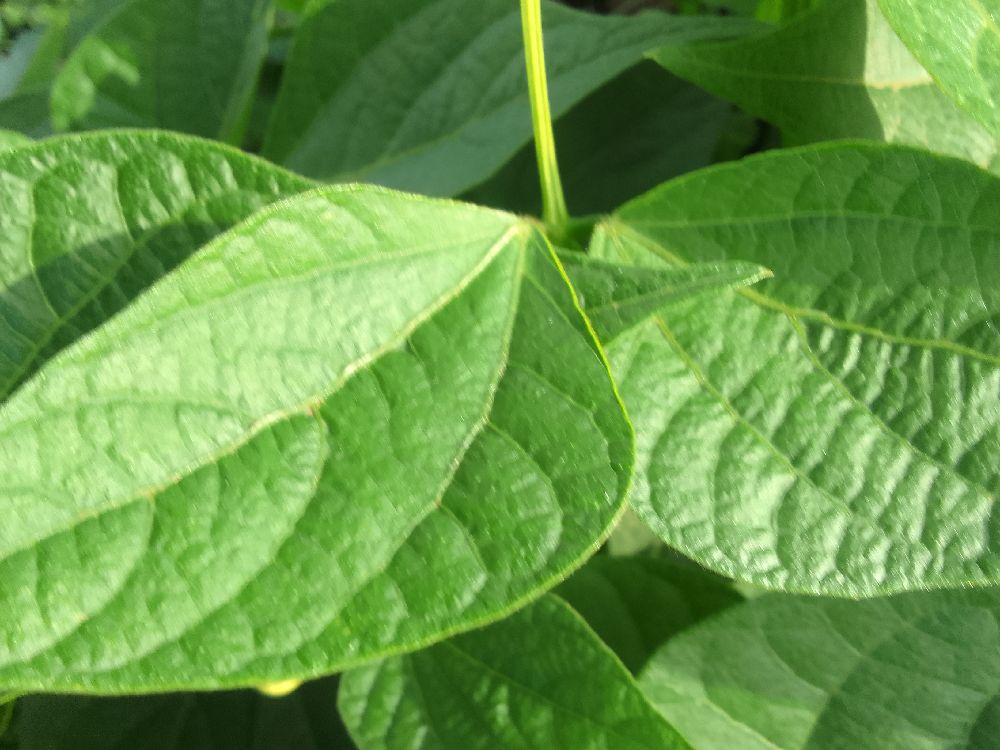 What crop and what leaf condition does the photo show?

common bean, healthy
